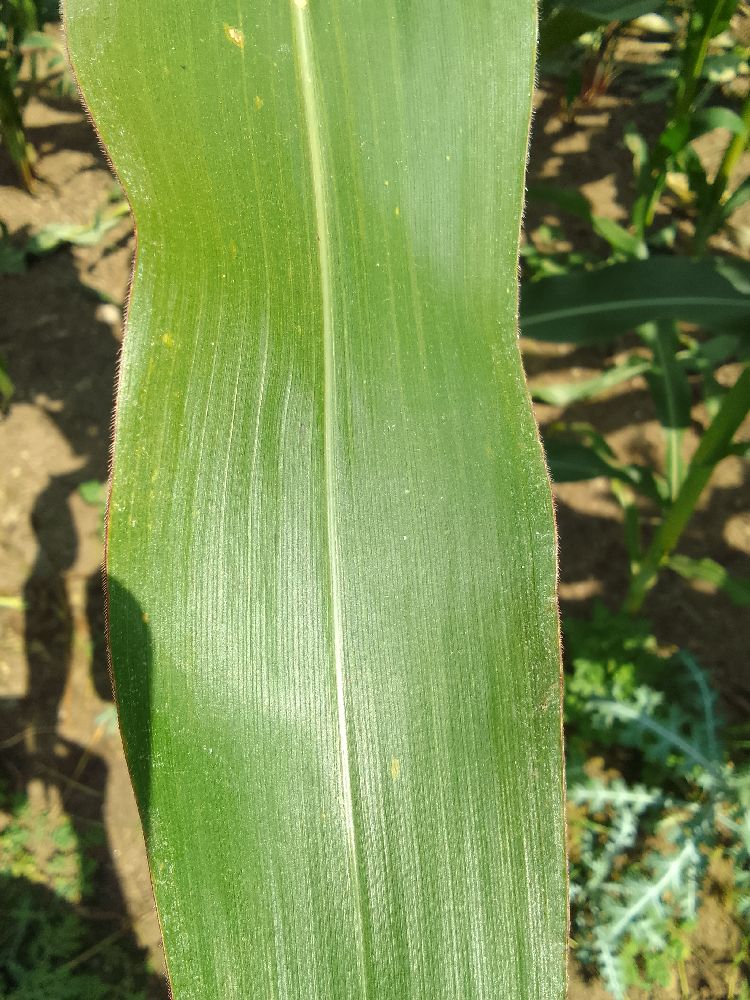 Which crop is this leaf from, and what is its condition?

maize, healthy
